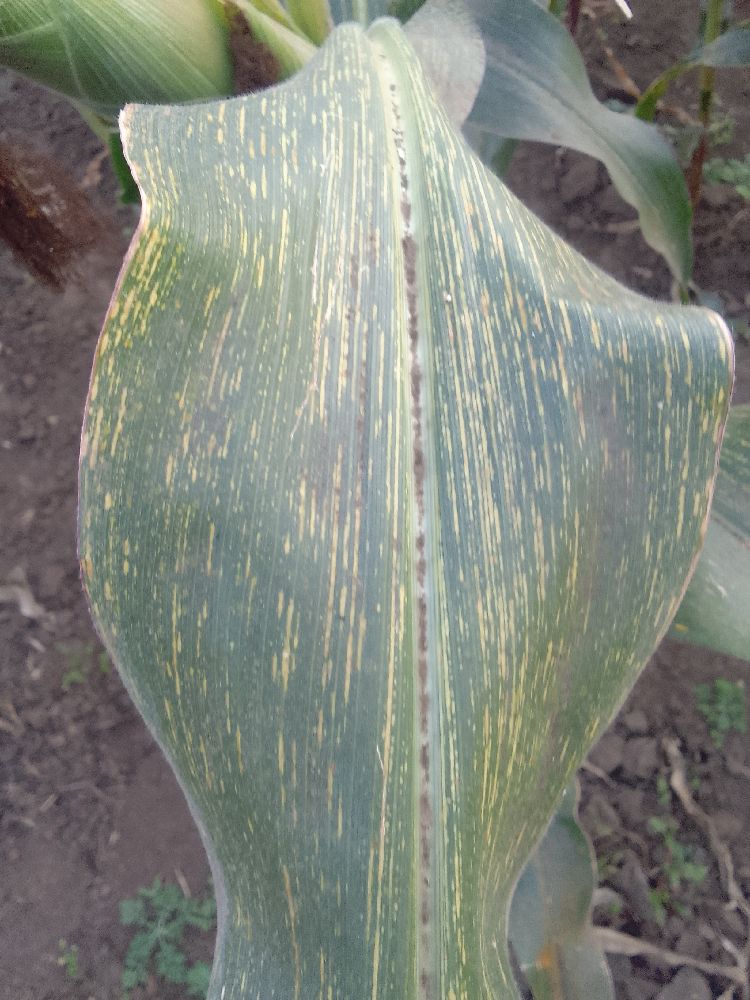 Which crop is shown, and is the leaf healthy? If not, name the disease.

maize, maize streak virus
